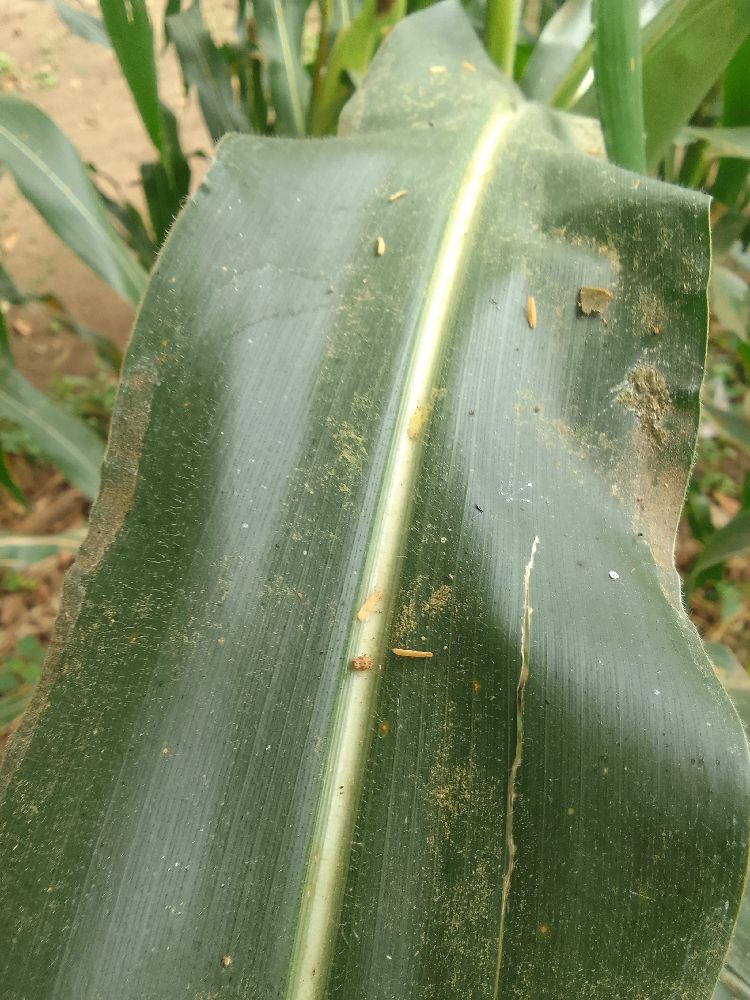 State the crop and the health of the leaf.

maize, healthy
